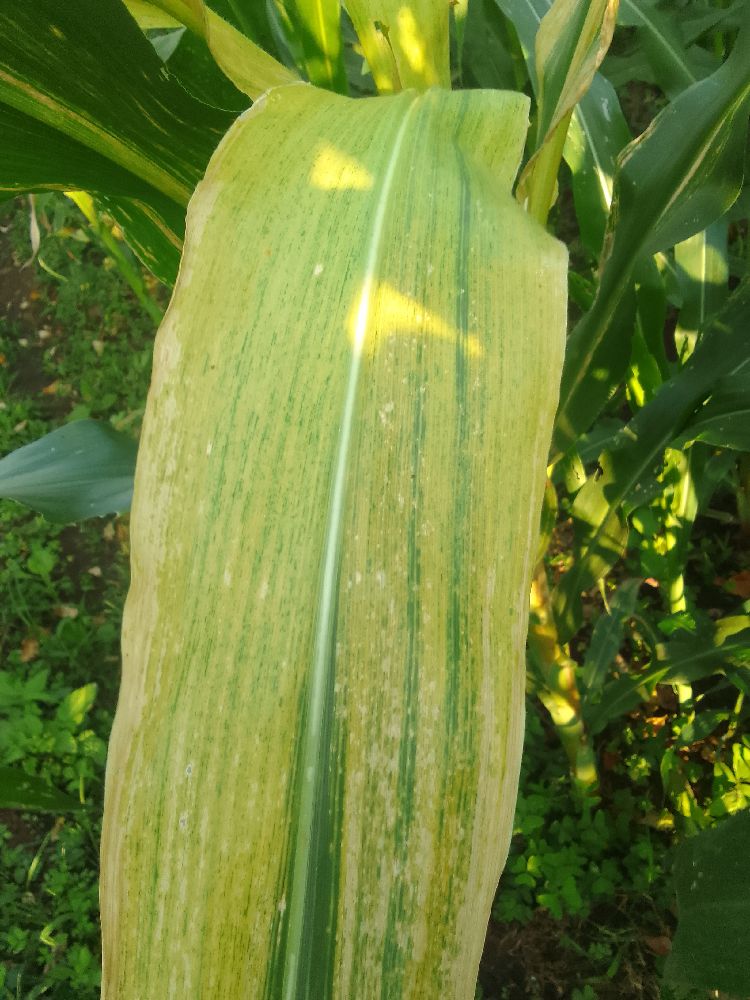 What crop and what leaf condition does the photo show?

maize, maize lethal necrosis
